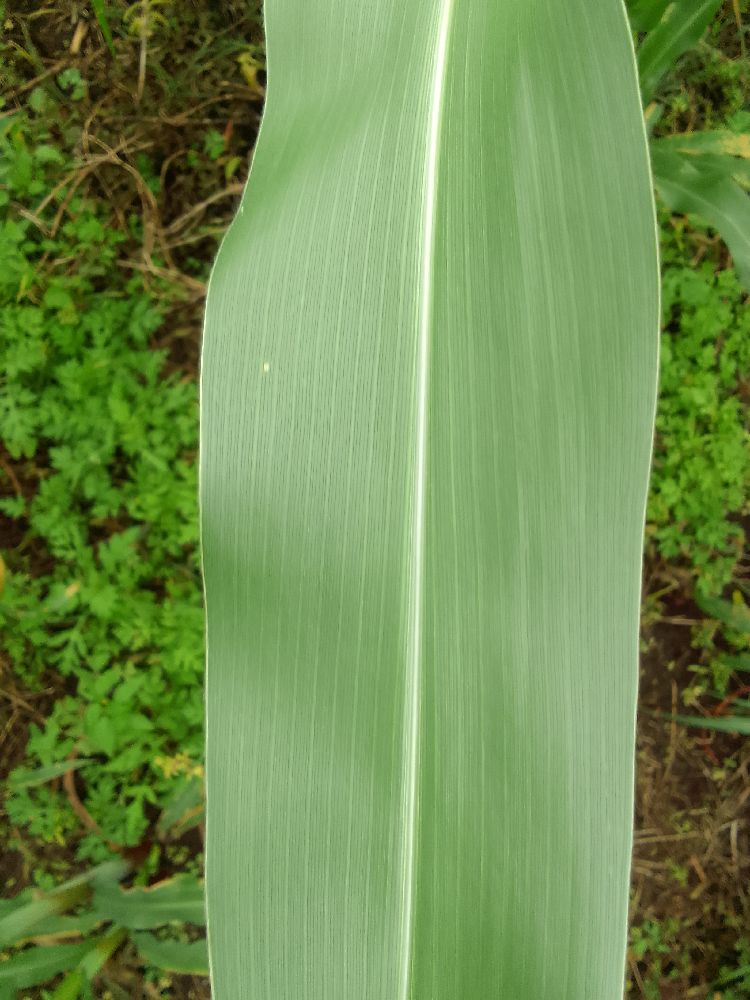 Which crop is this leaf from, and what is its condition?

maize, healthy
